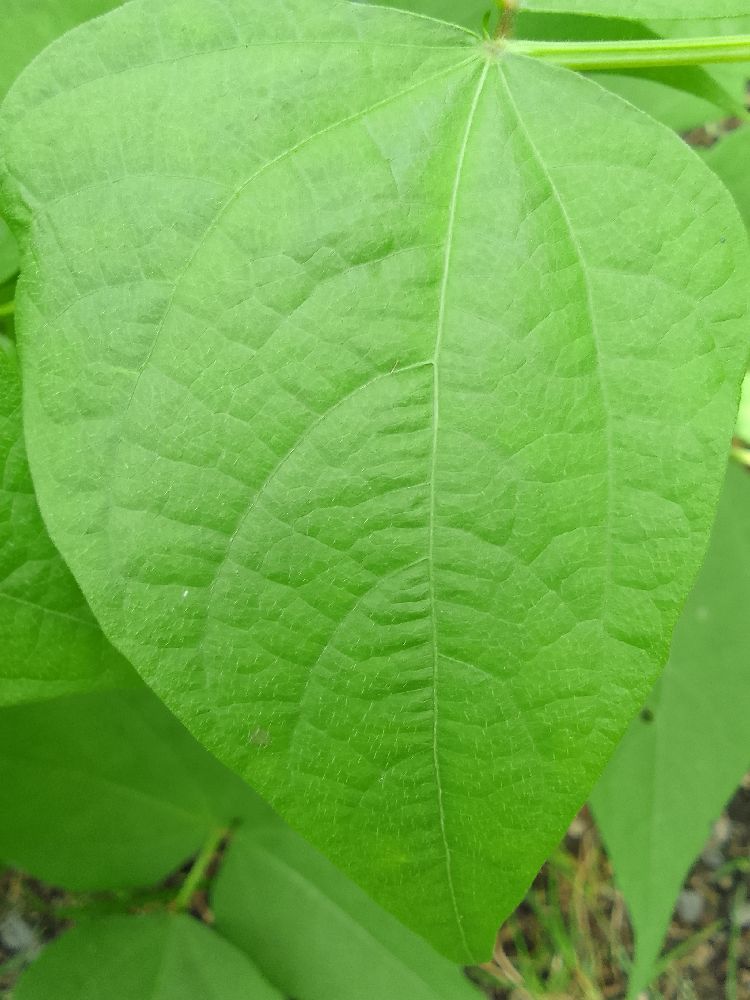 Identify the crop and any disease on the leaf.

common bean, healthy
